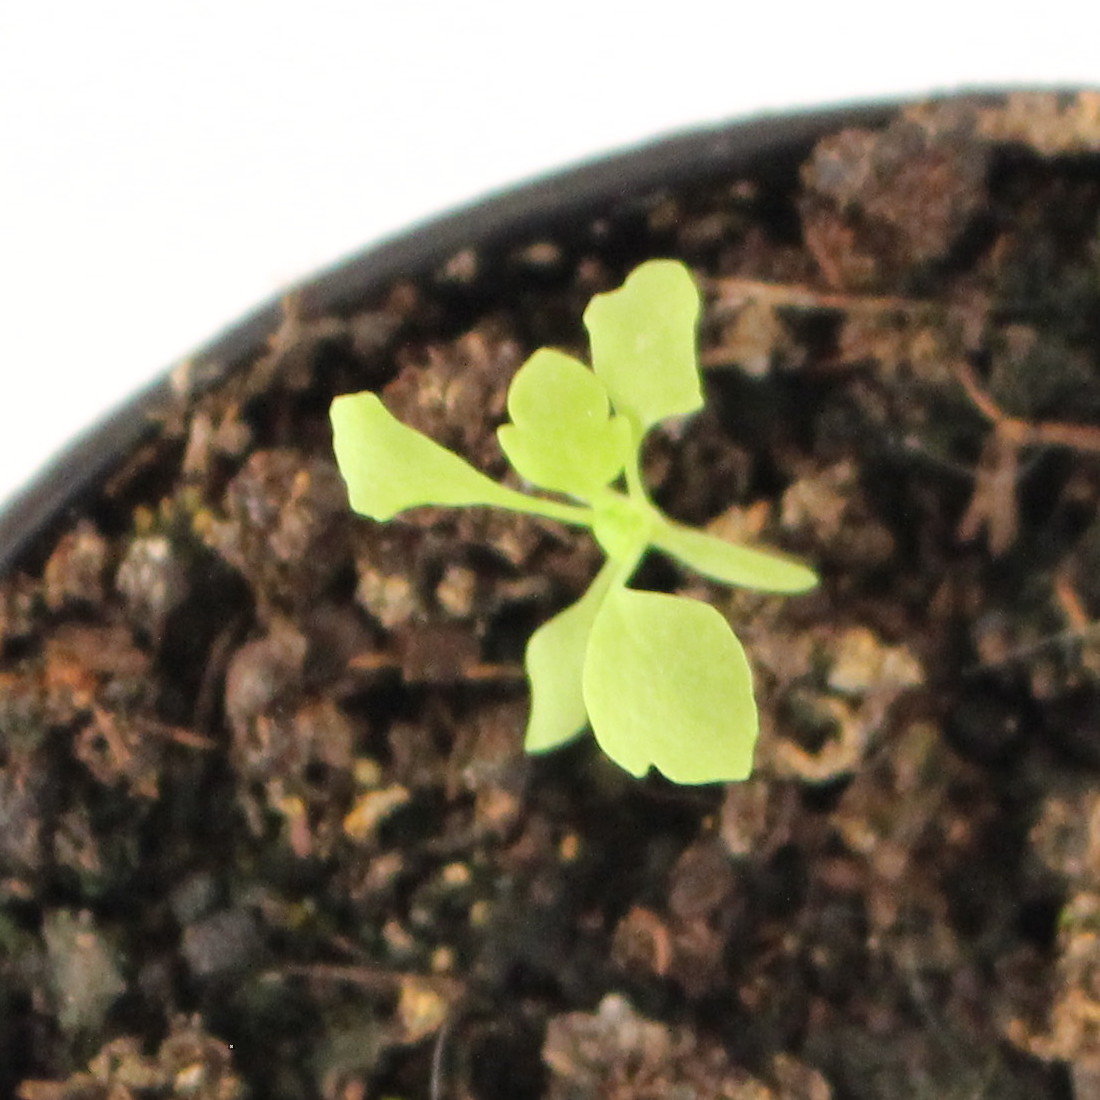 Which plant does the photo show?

Papaver rhoeas
